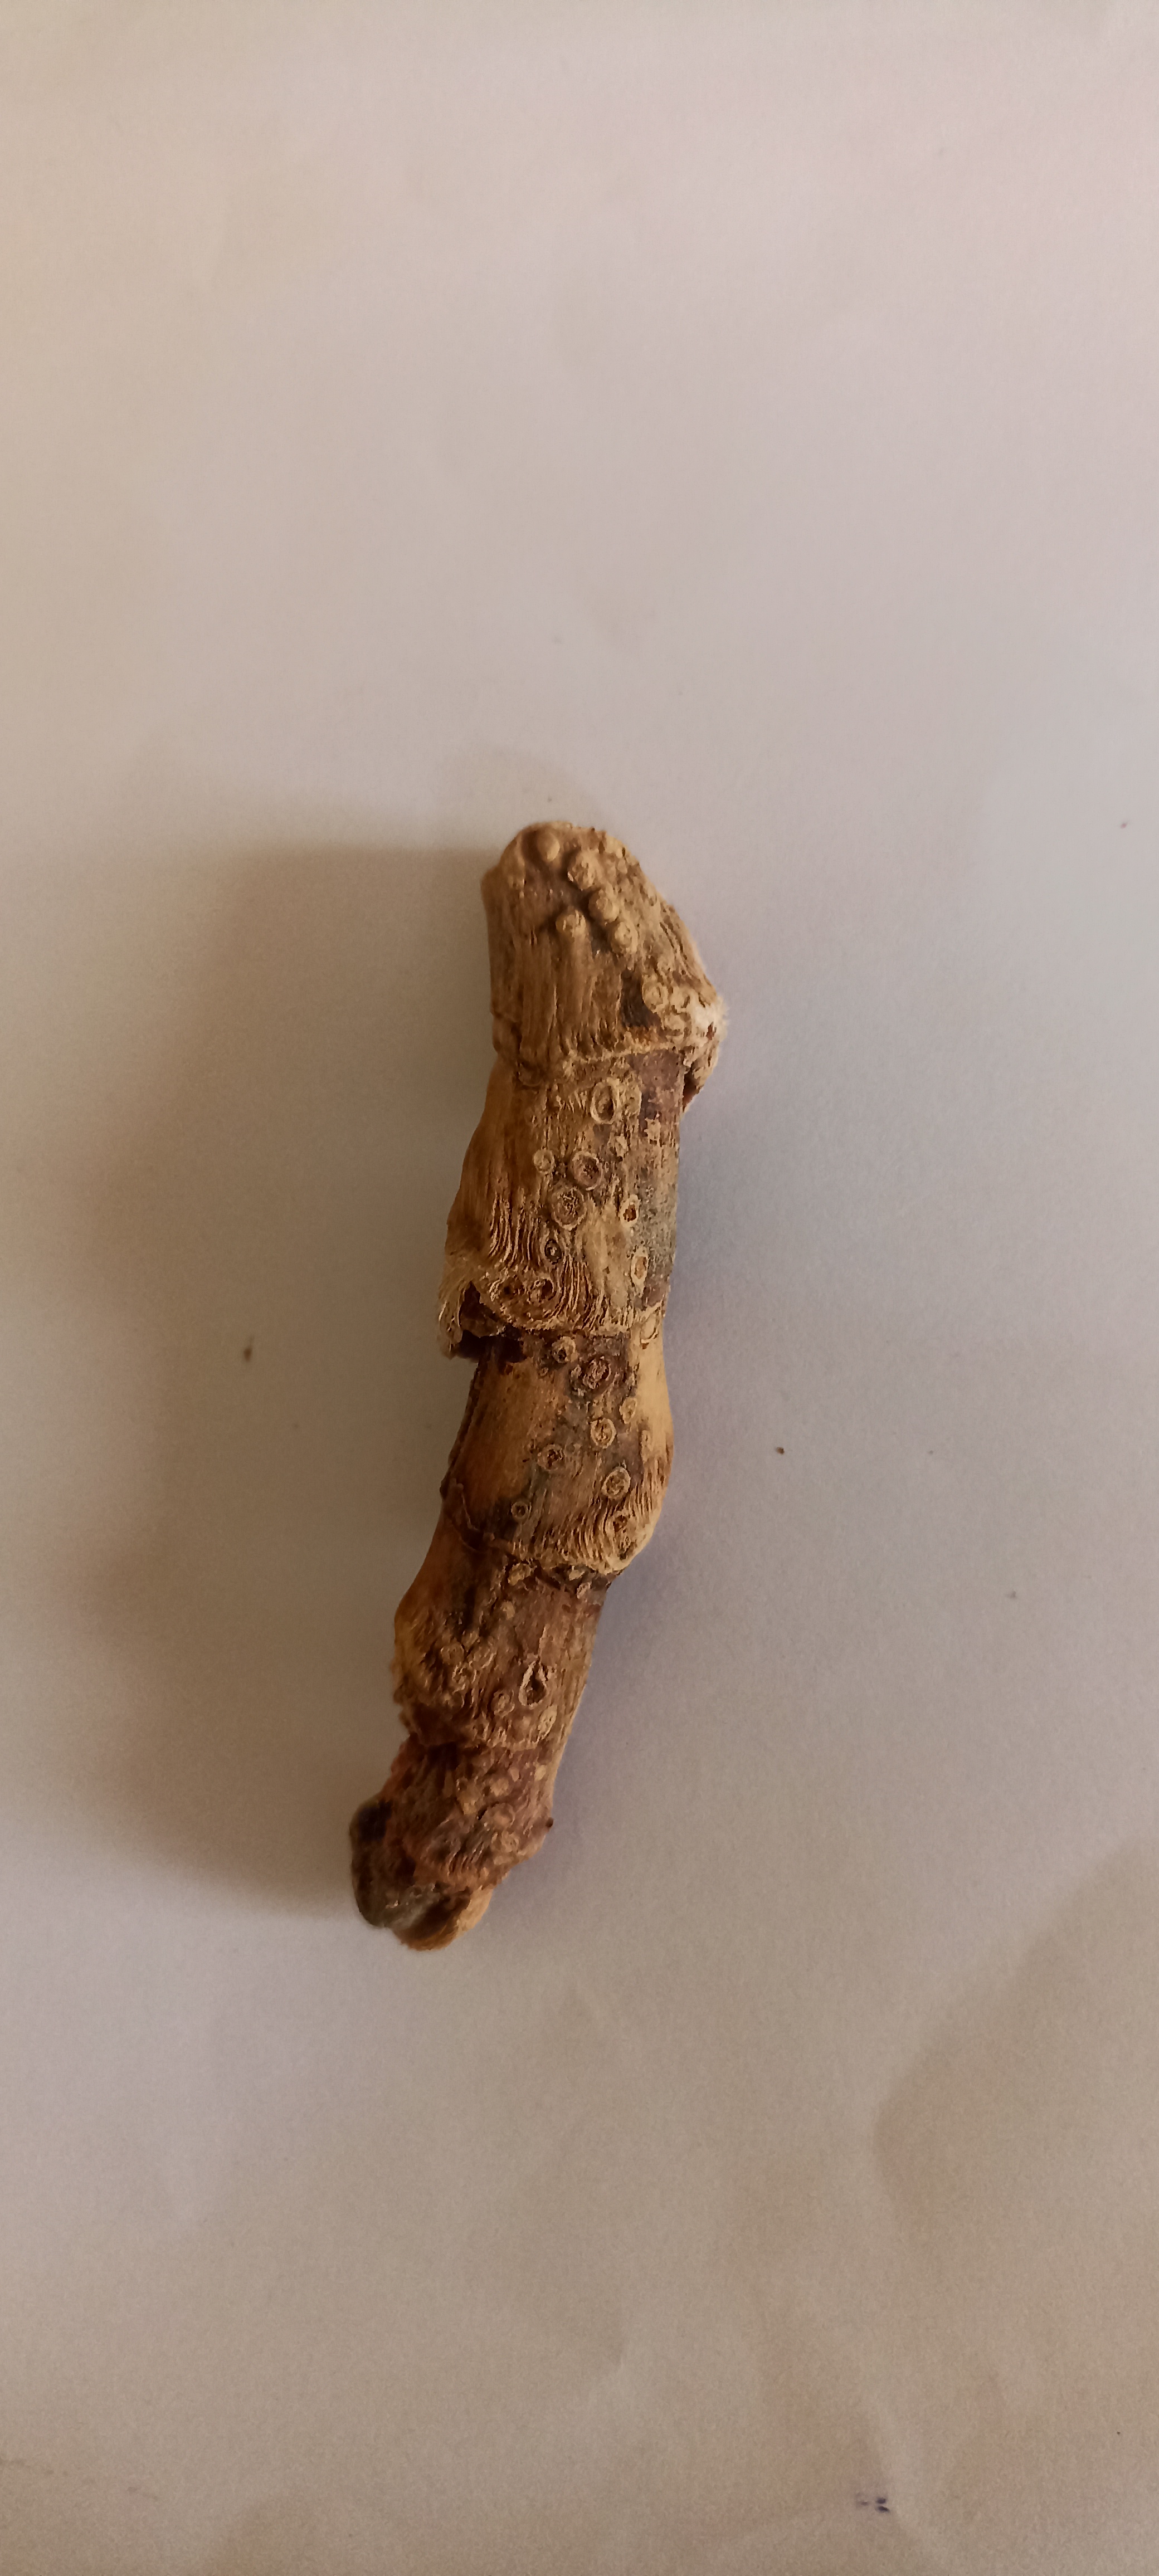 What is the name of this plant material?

vekhand
